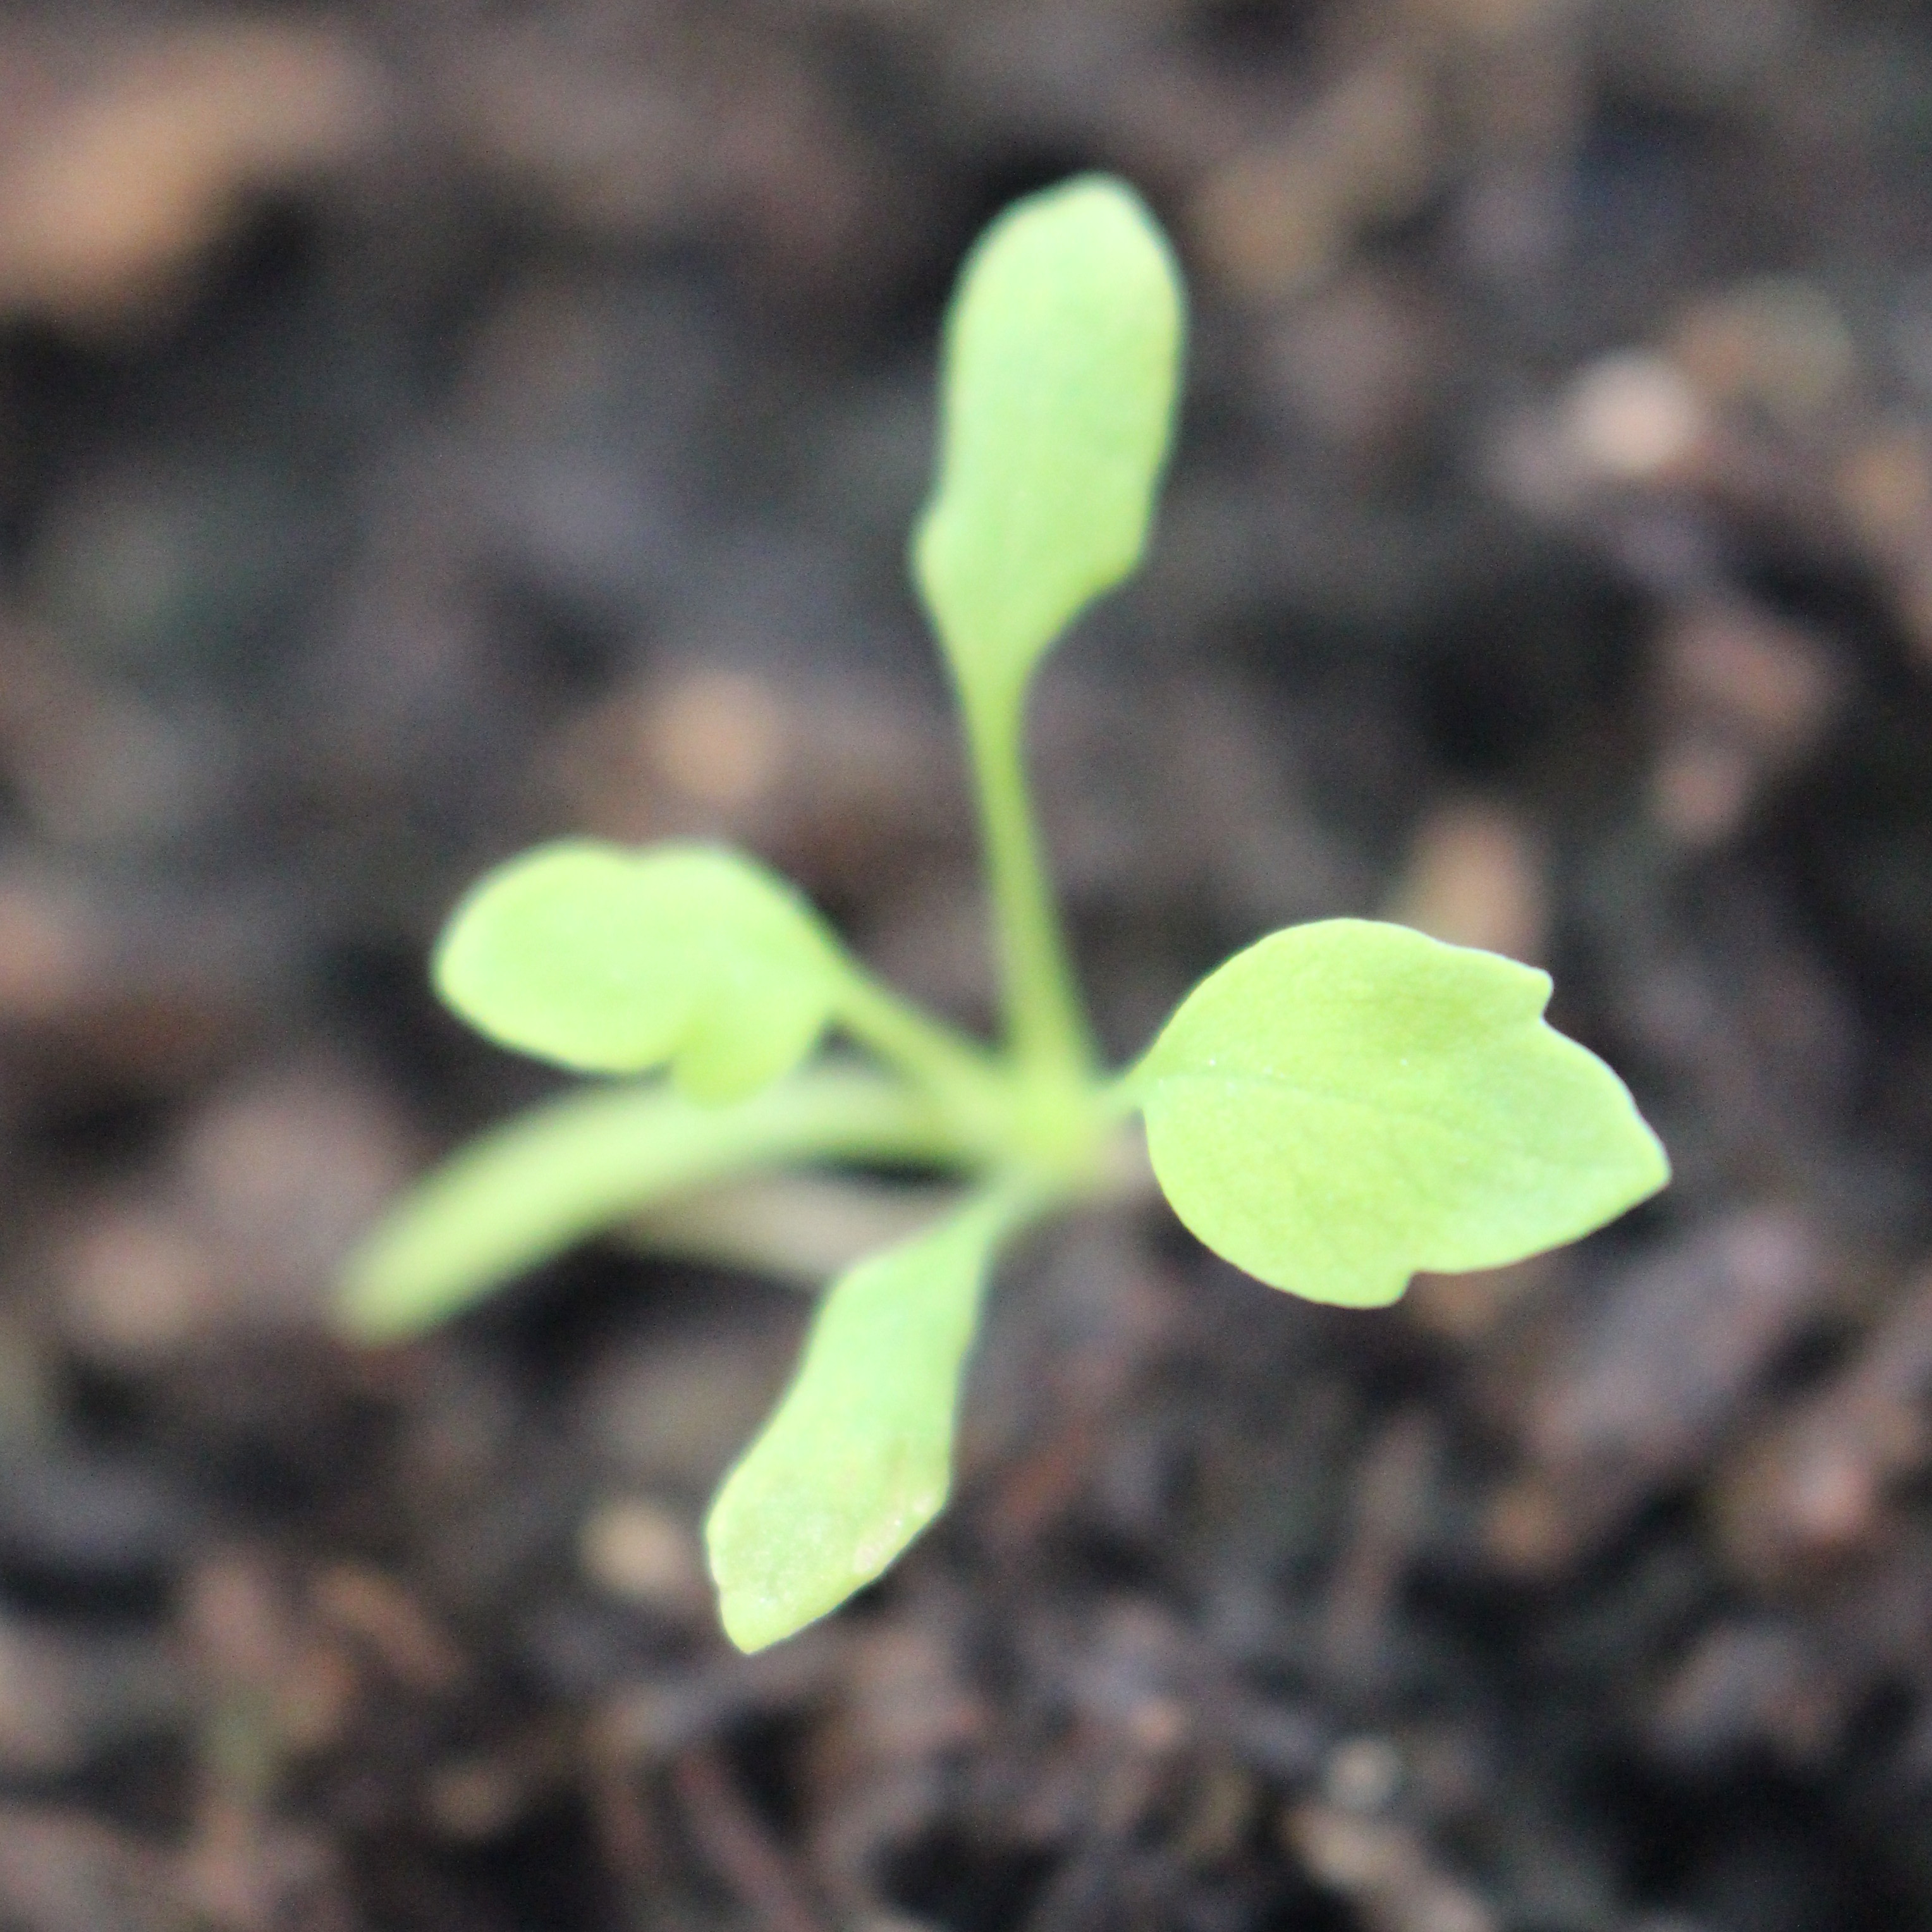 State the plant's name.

Papaver rhoeas
